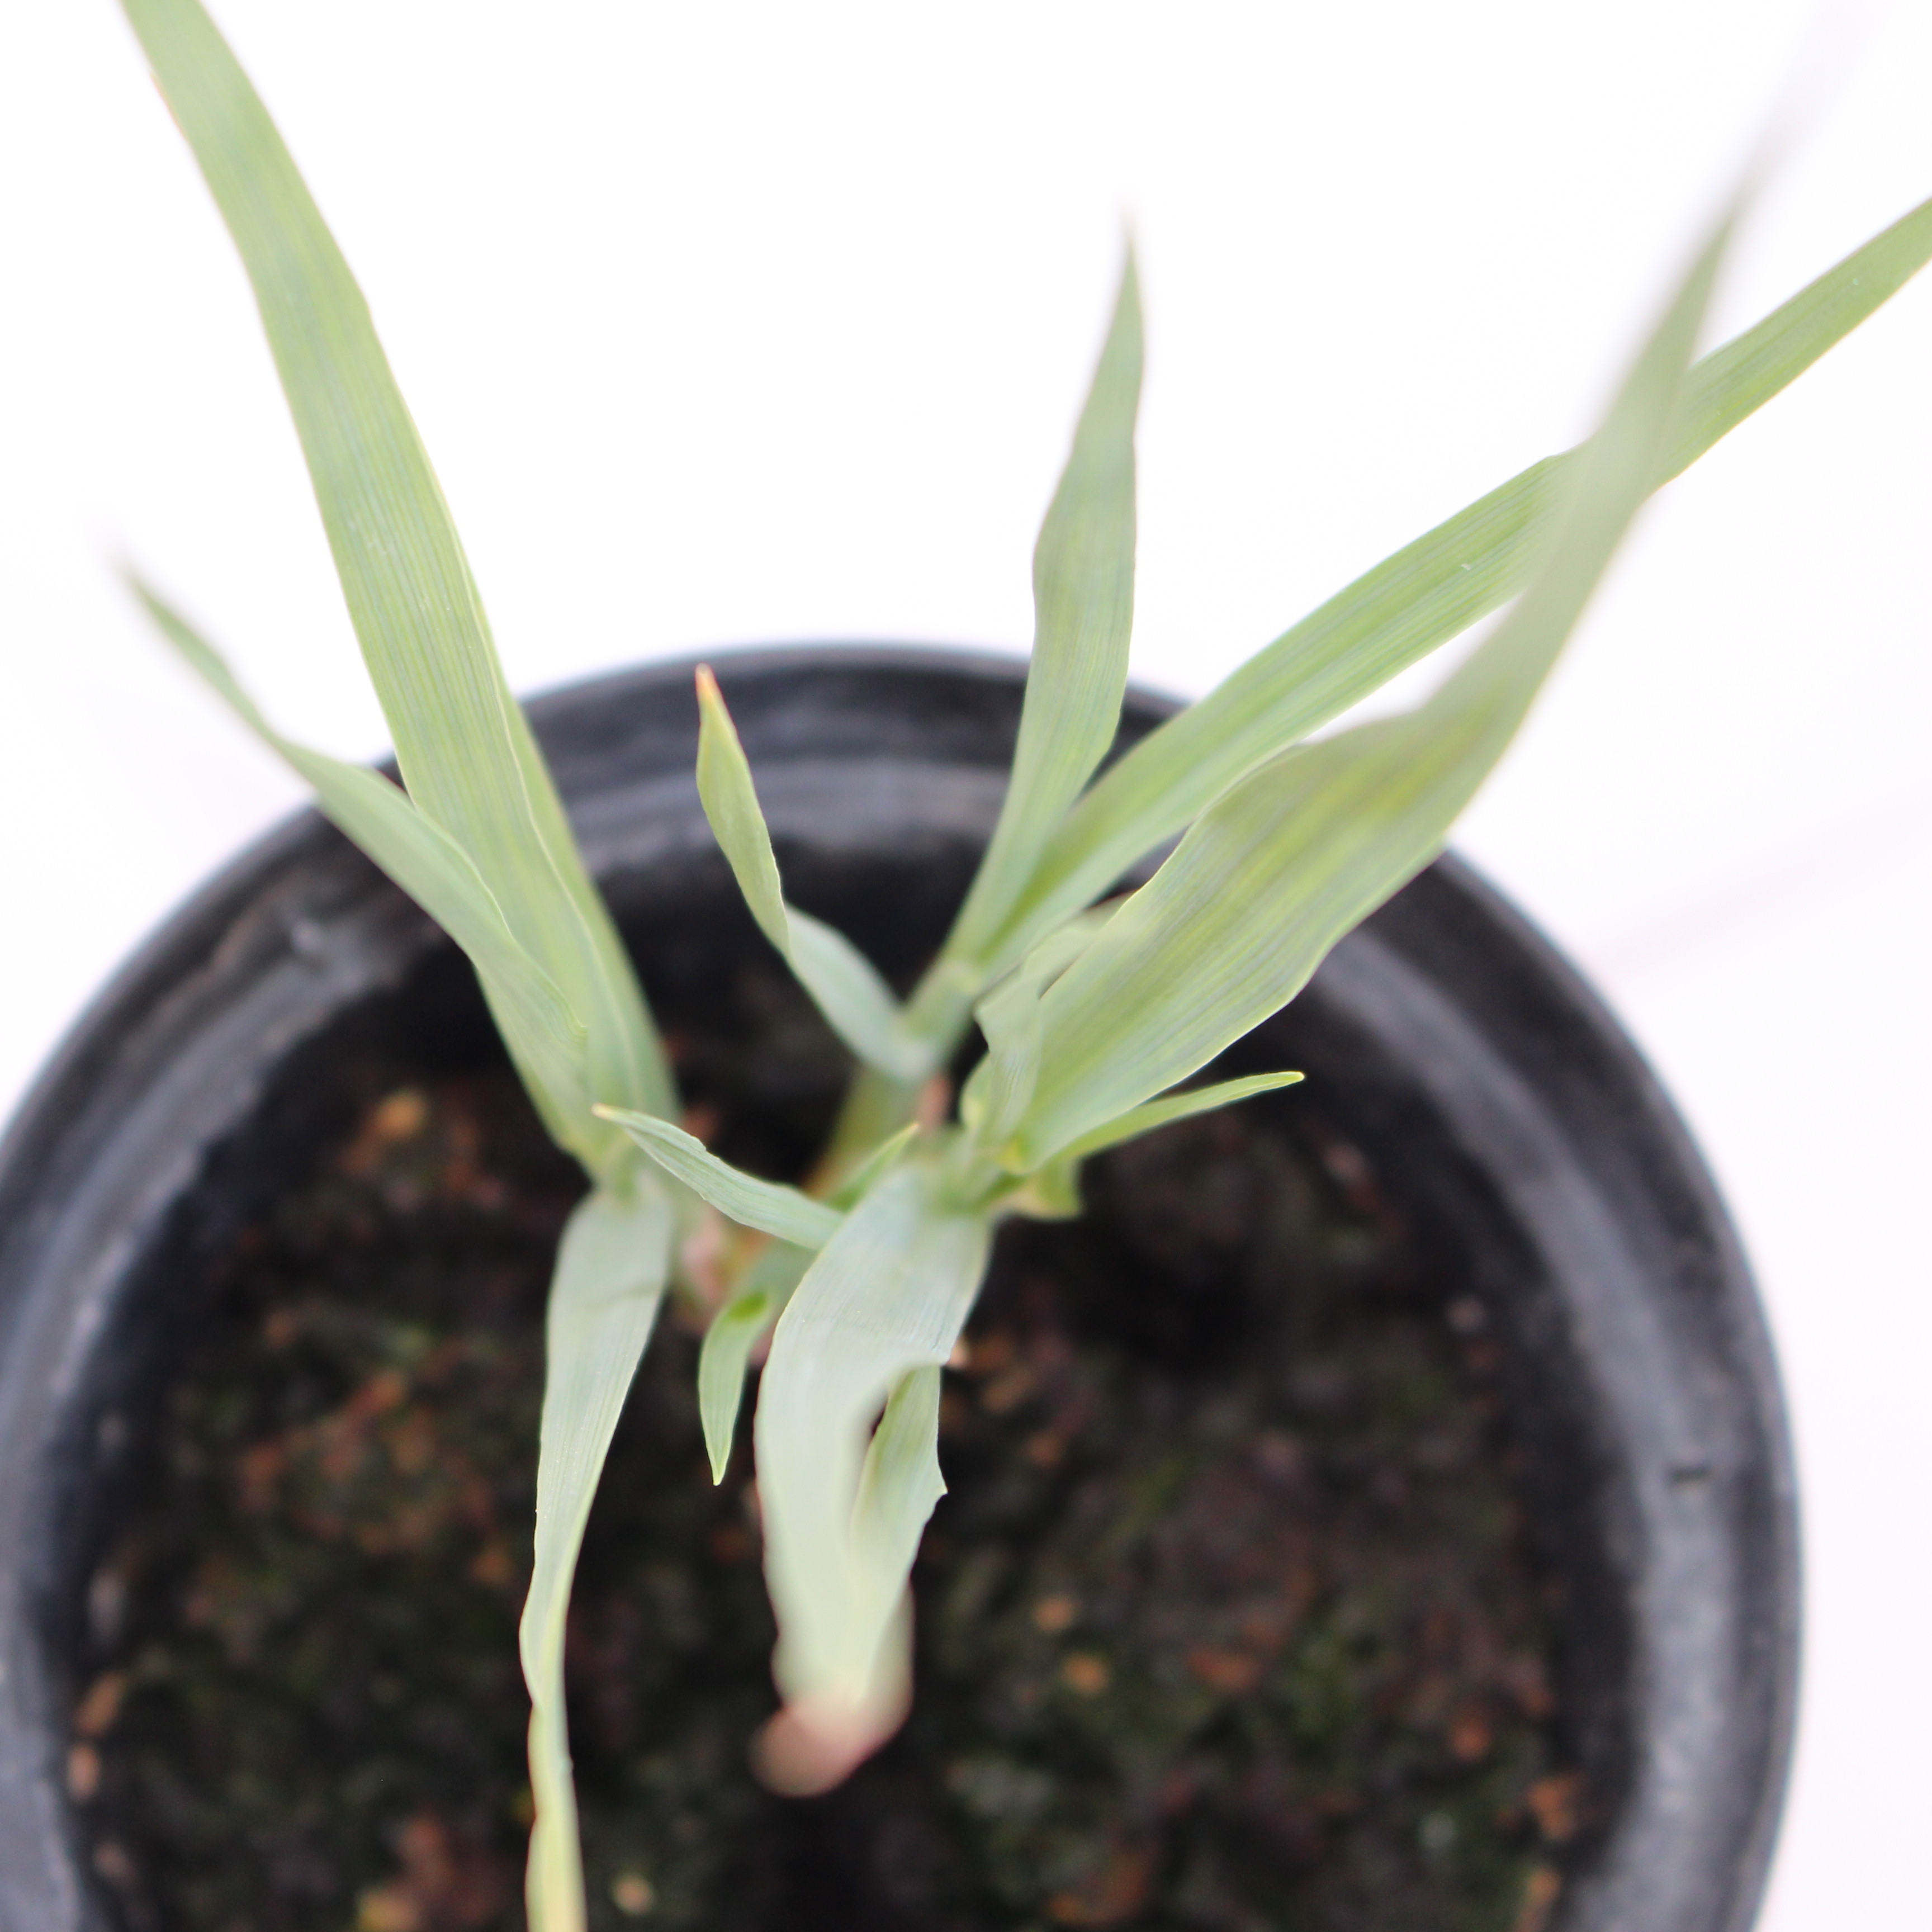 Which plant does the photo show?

Avena sterilis
